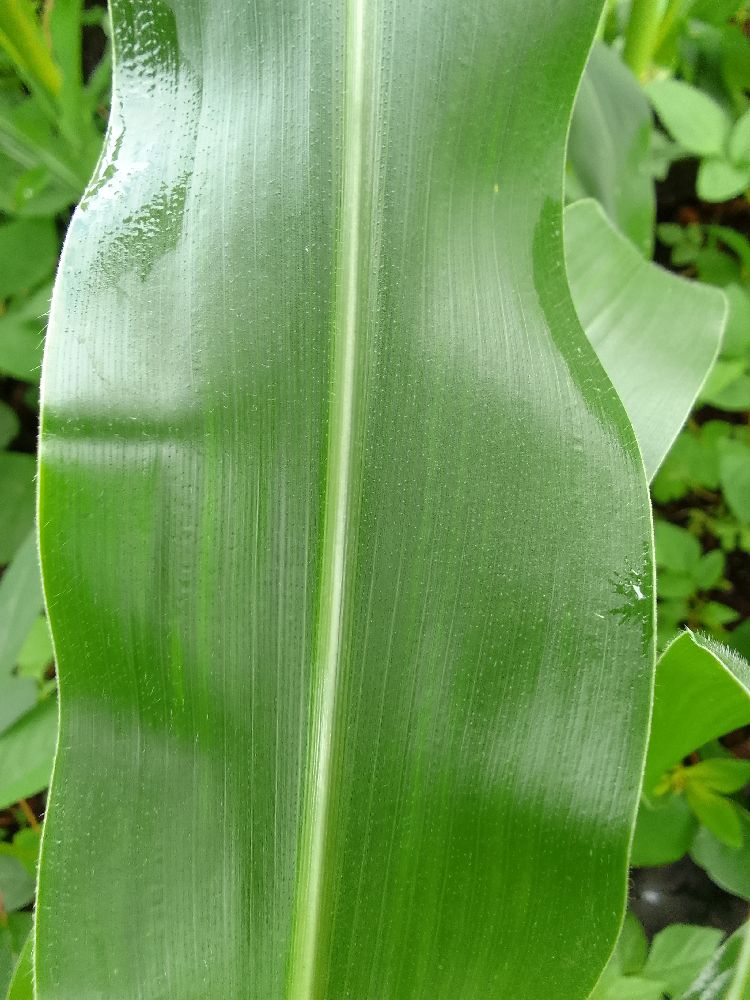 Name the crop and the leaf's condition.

maize, healthy
